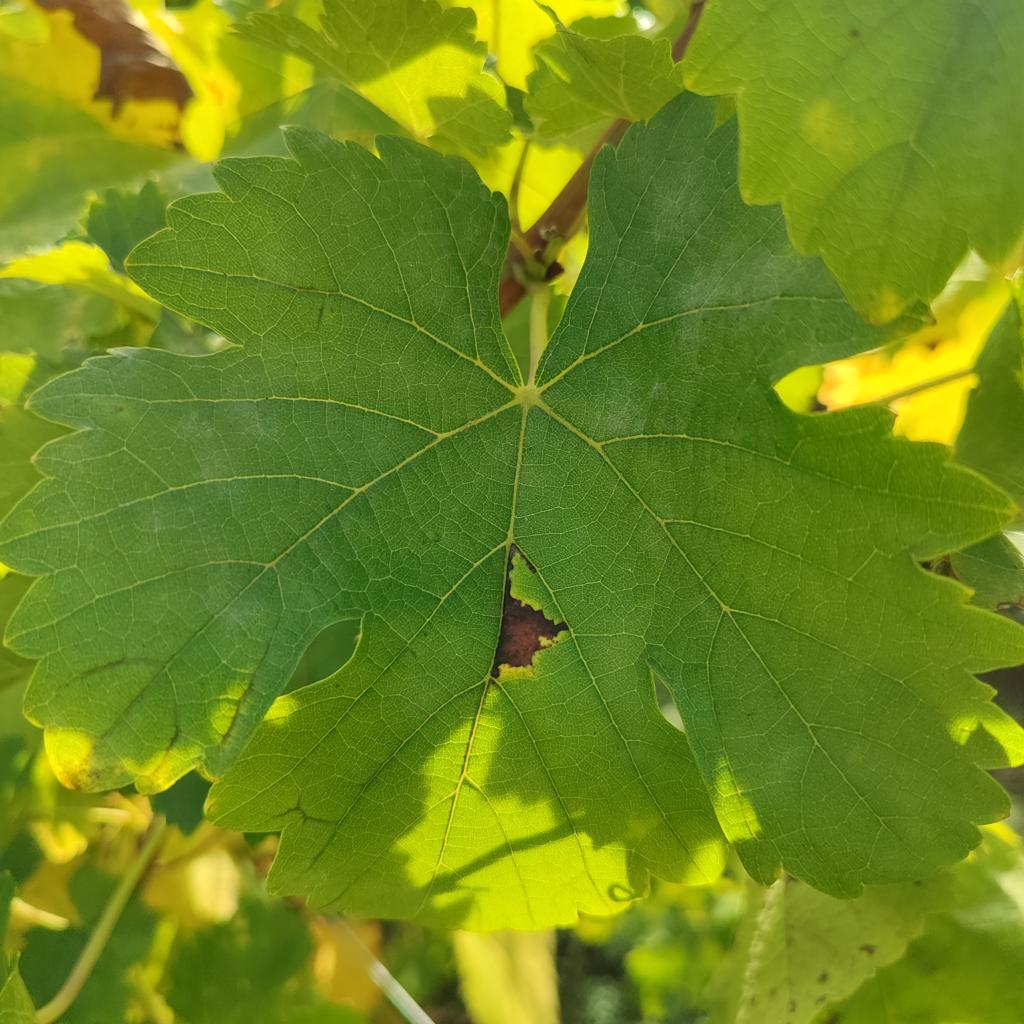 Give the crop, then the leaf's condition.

grapevine, powdery mildew
